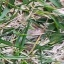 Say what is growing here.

grass
